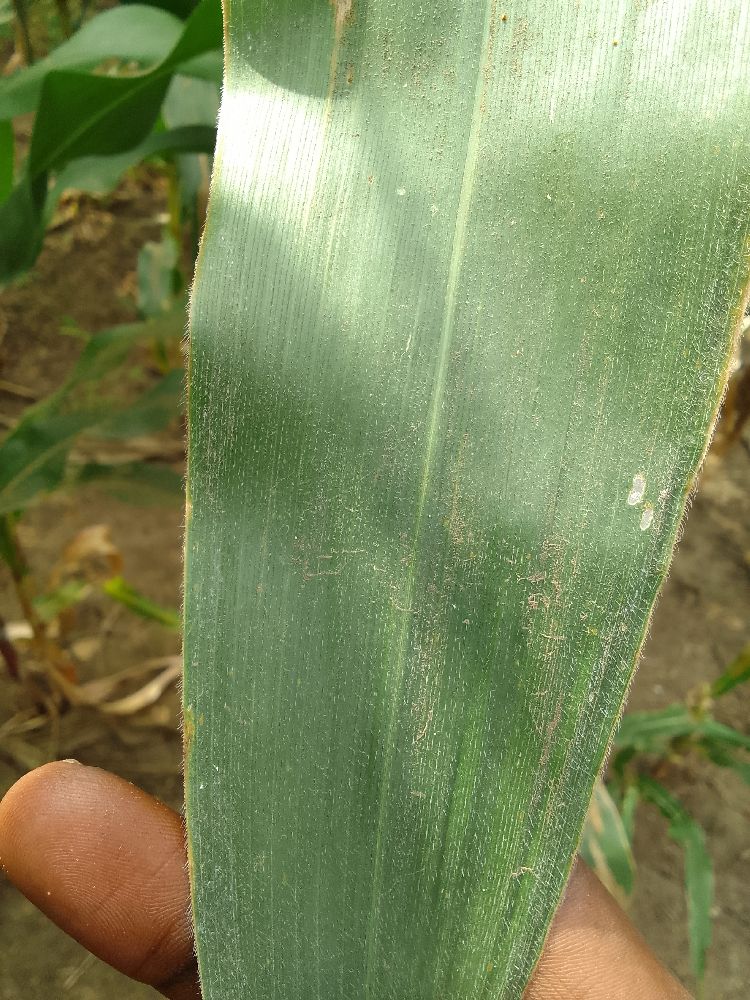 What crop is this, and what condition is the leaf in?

maize, healthy
